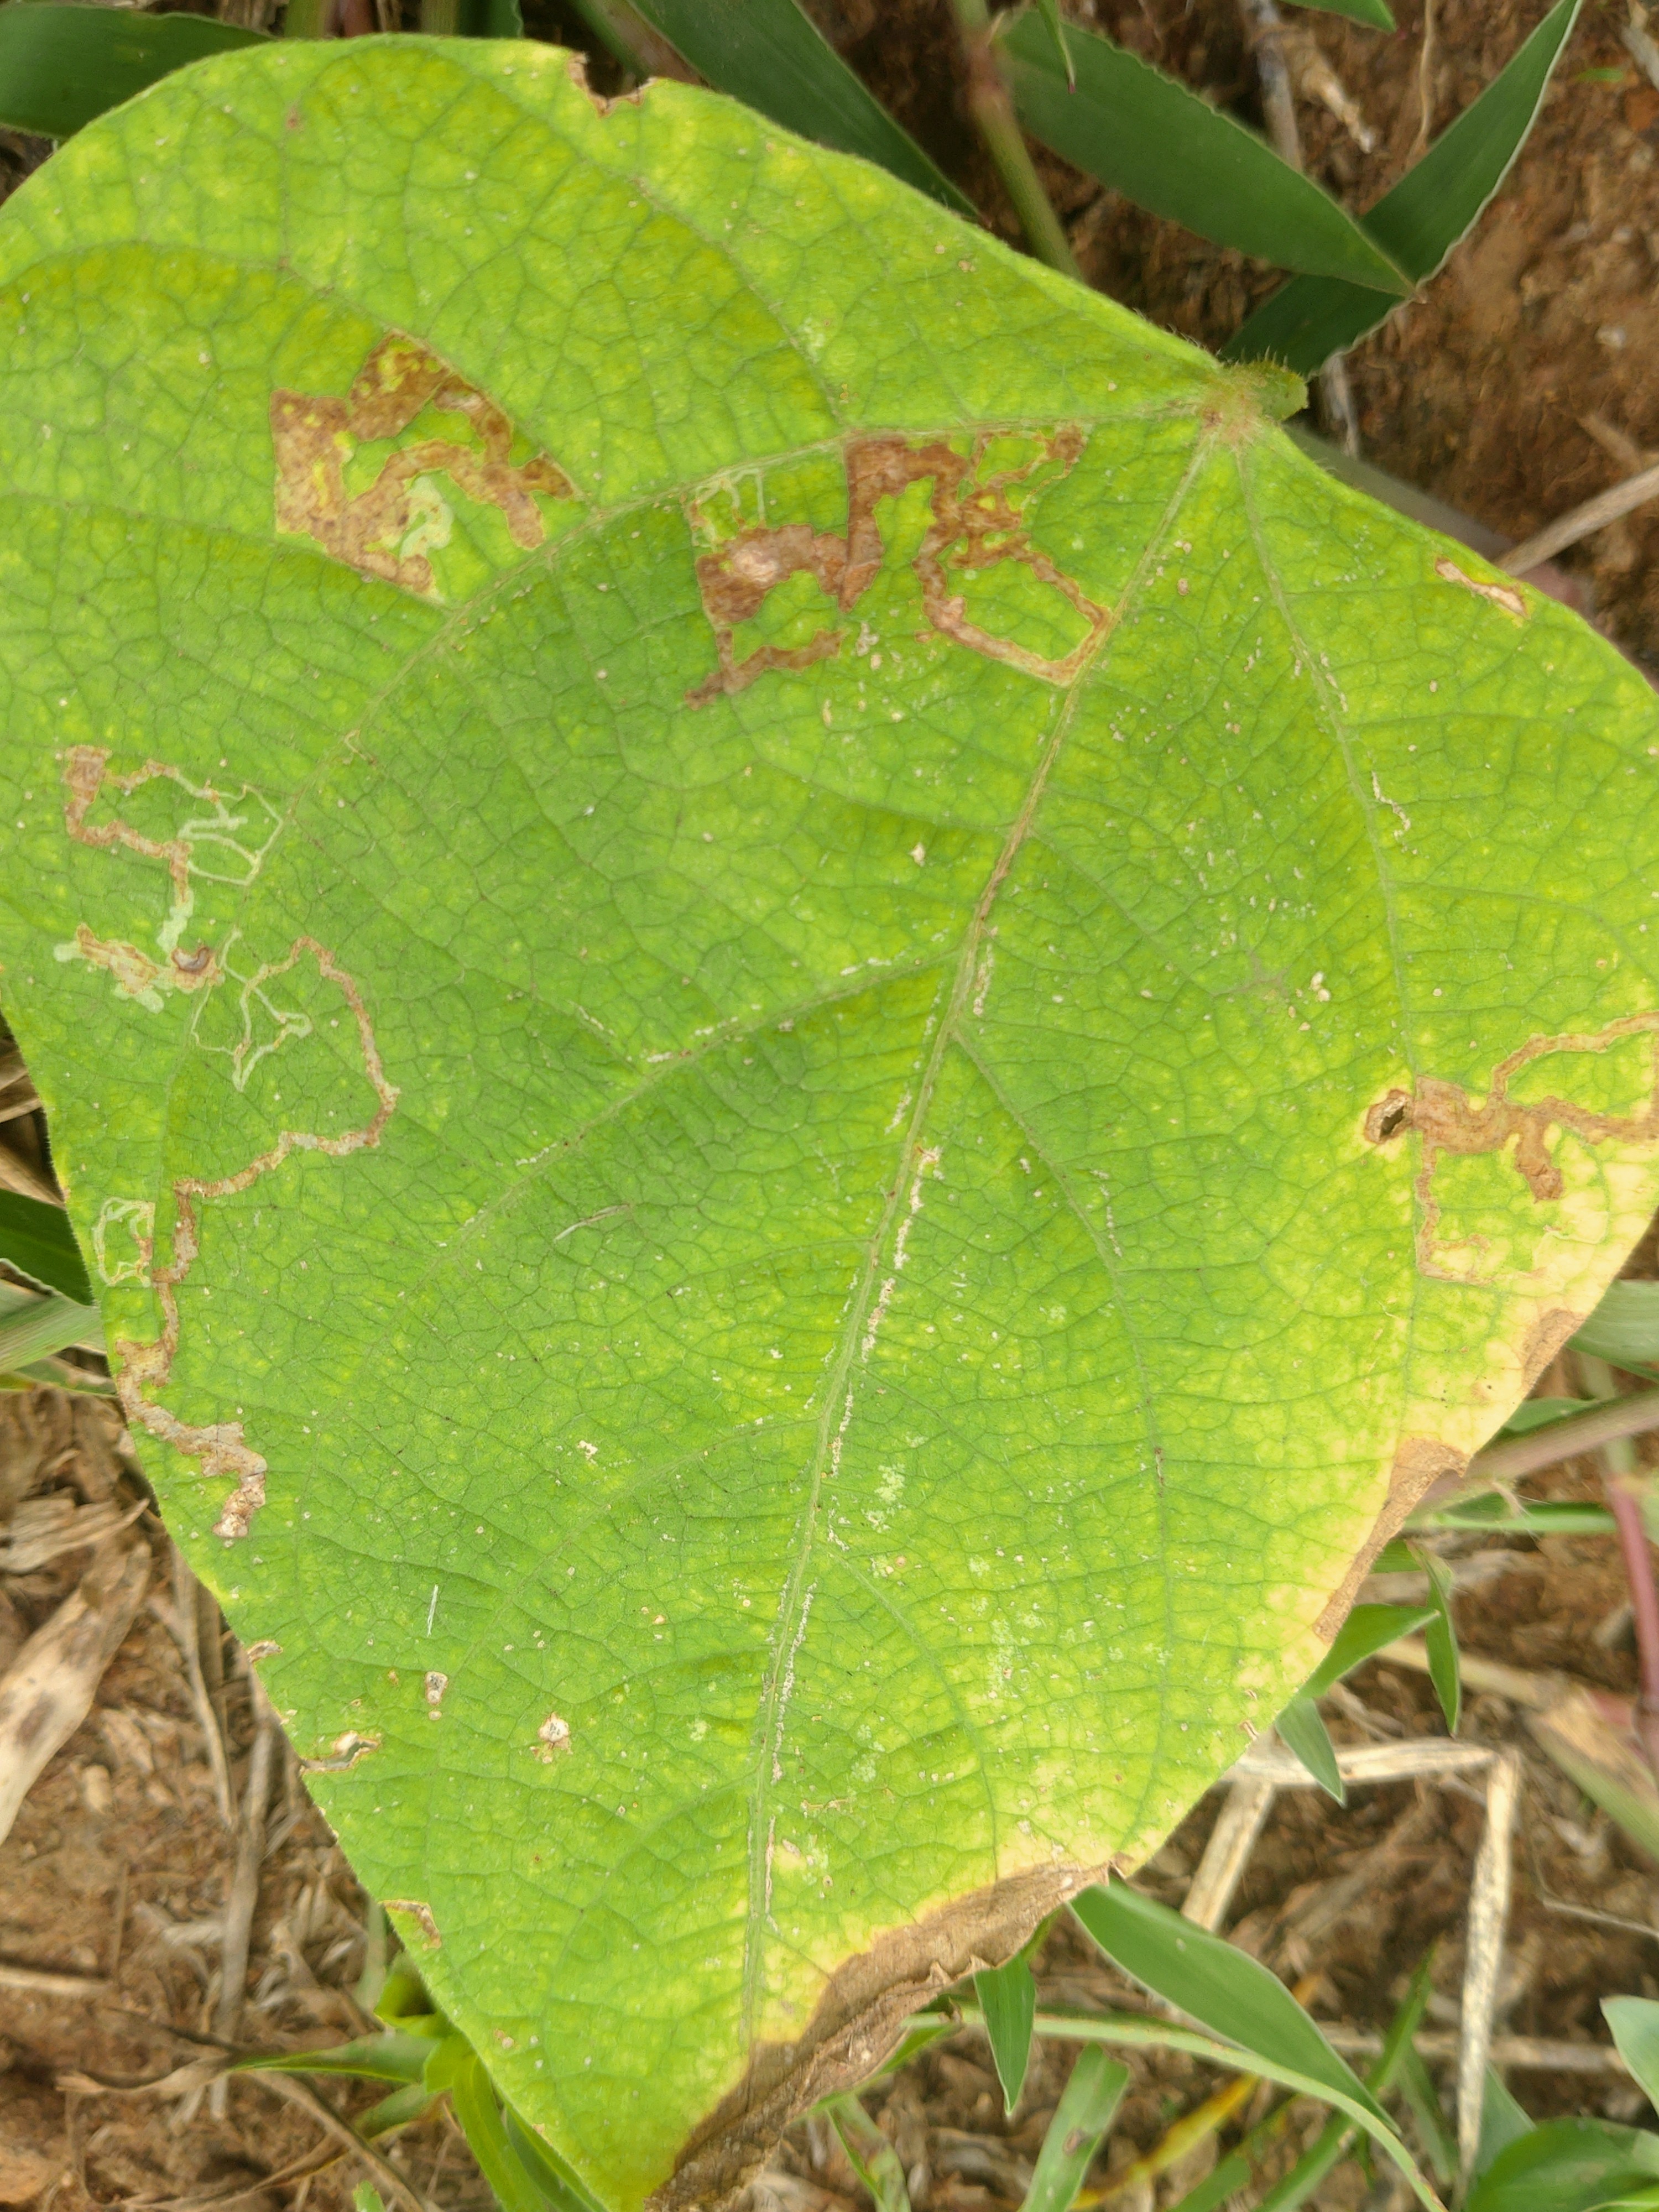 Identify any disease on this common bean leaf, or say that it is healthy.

rust
